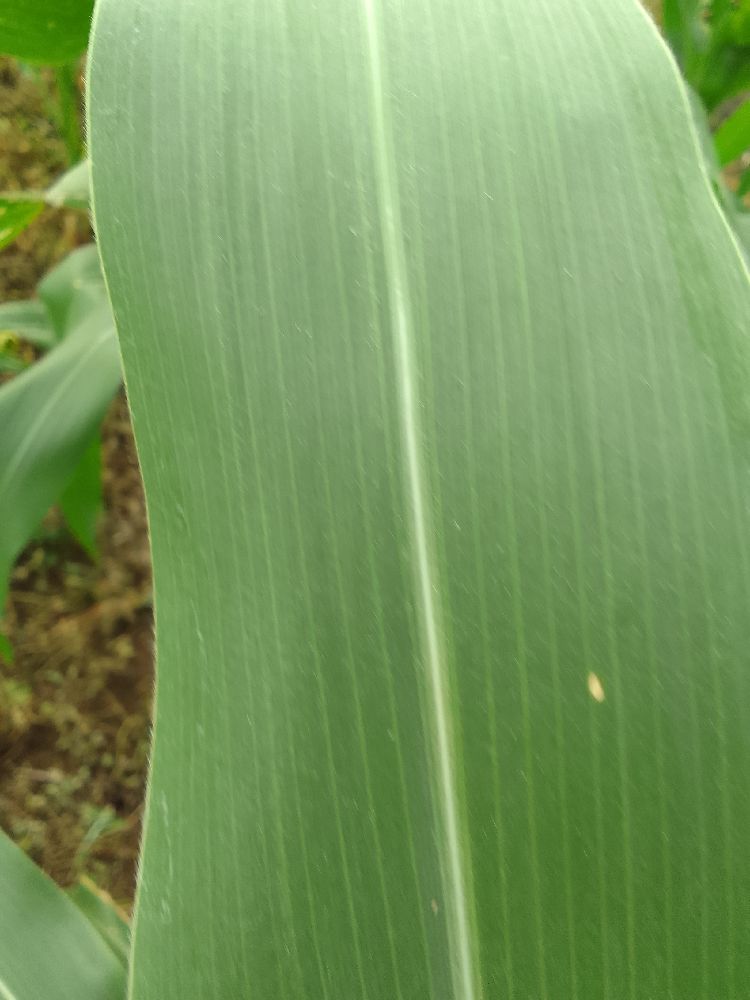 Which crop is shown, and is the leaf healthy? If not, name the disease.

maize, healthy
